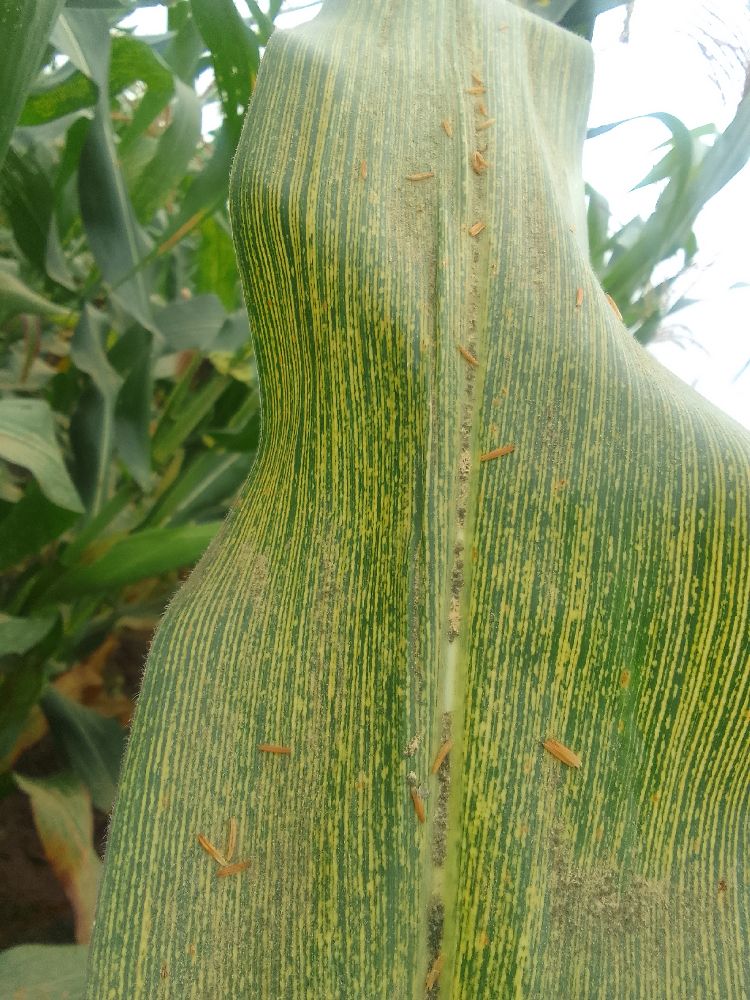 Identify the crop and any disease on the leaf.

maize, maize streak virus
